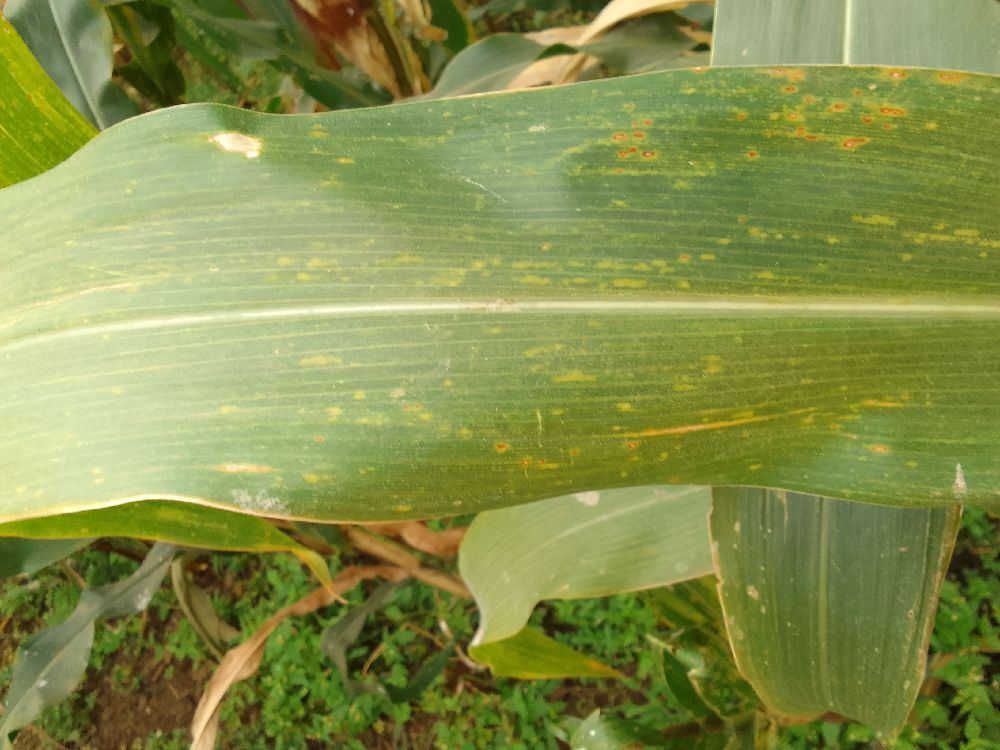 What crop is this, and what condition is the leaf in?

maize, maize lethal necrosis
